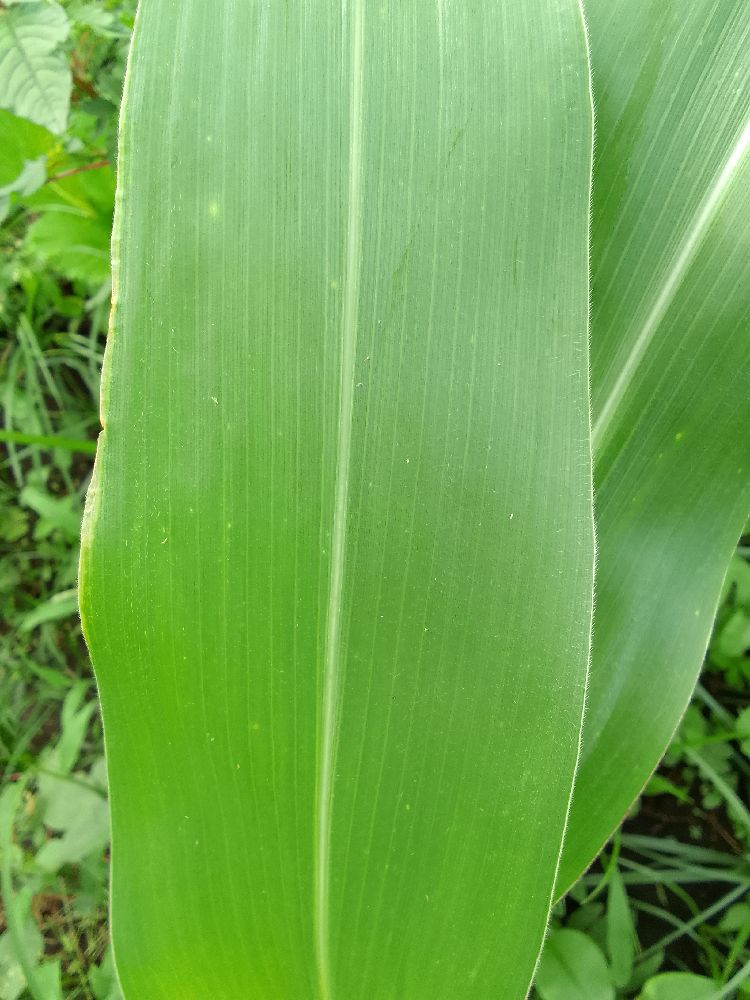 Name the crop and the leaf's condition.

maize, healthy
